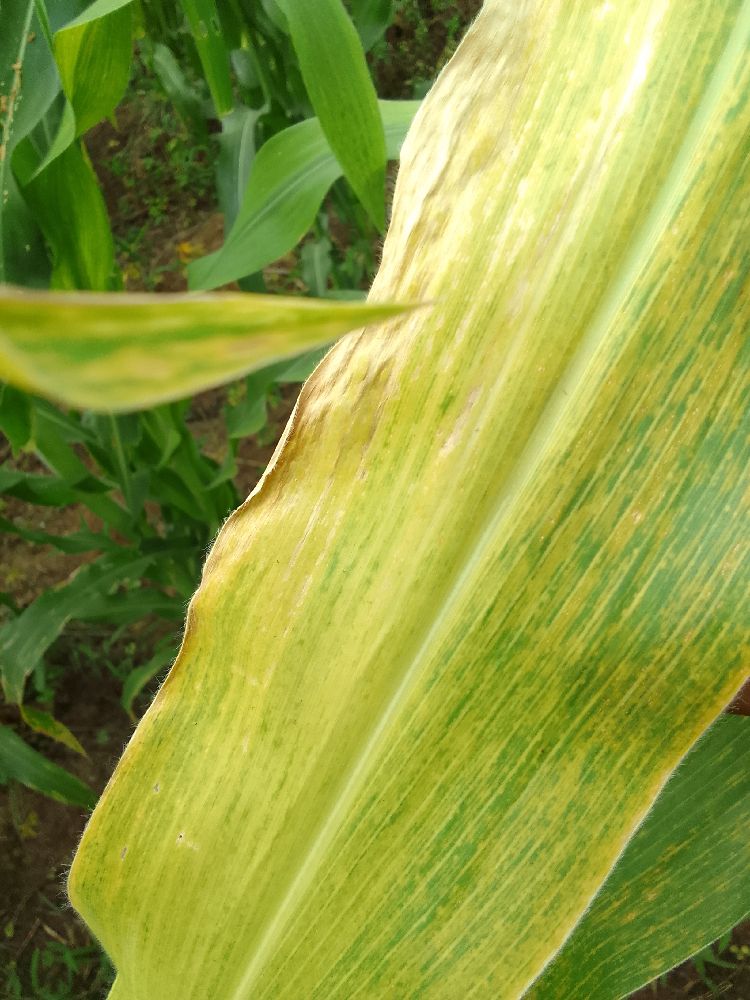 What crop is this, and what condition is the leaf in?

maize, maize lethal necrosis
